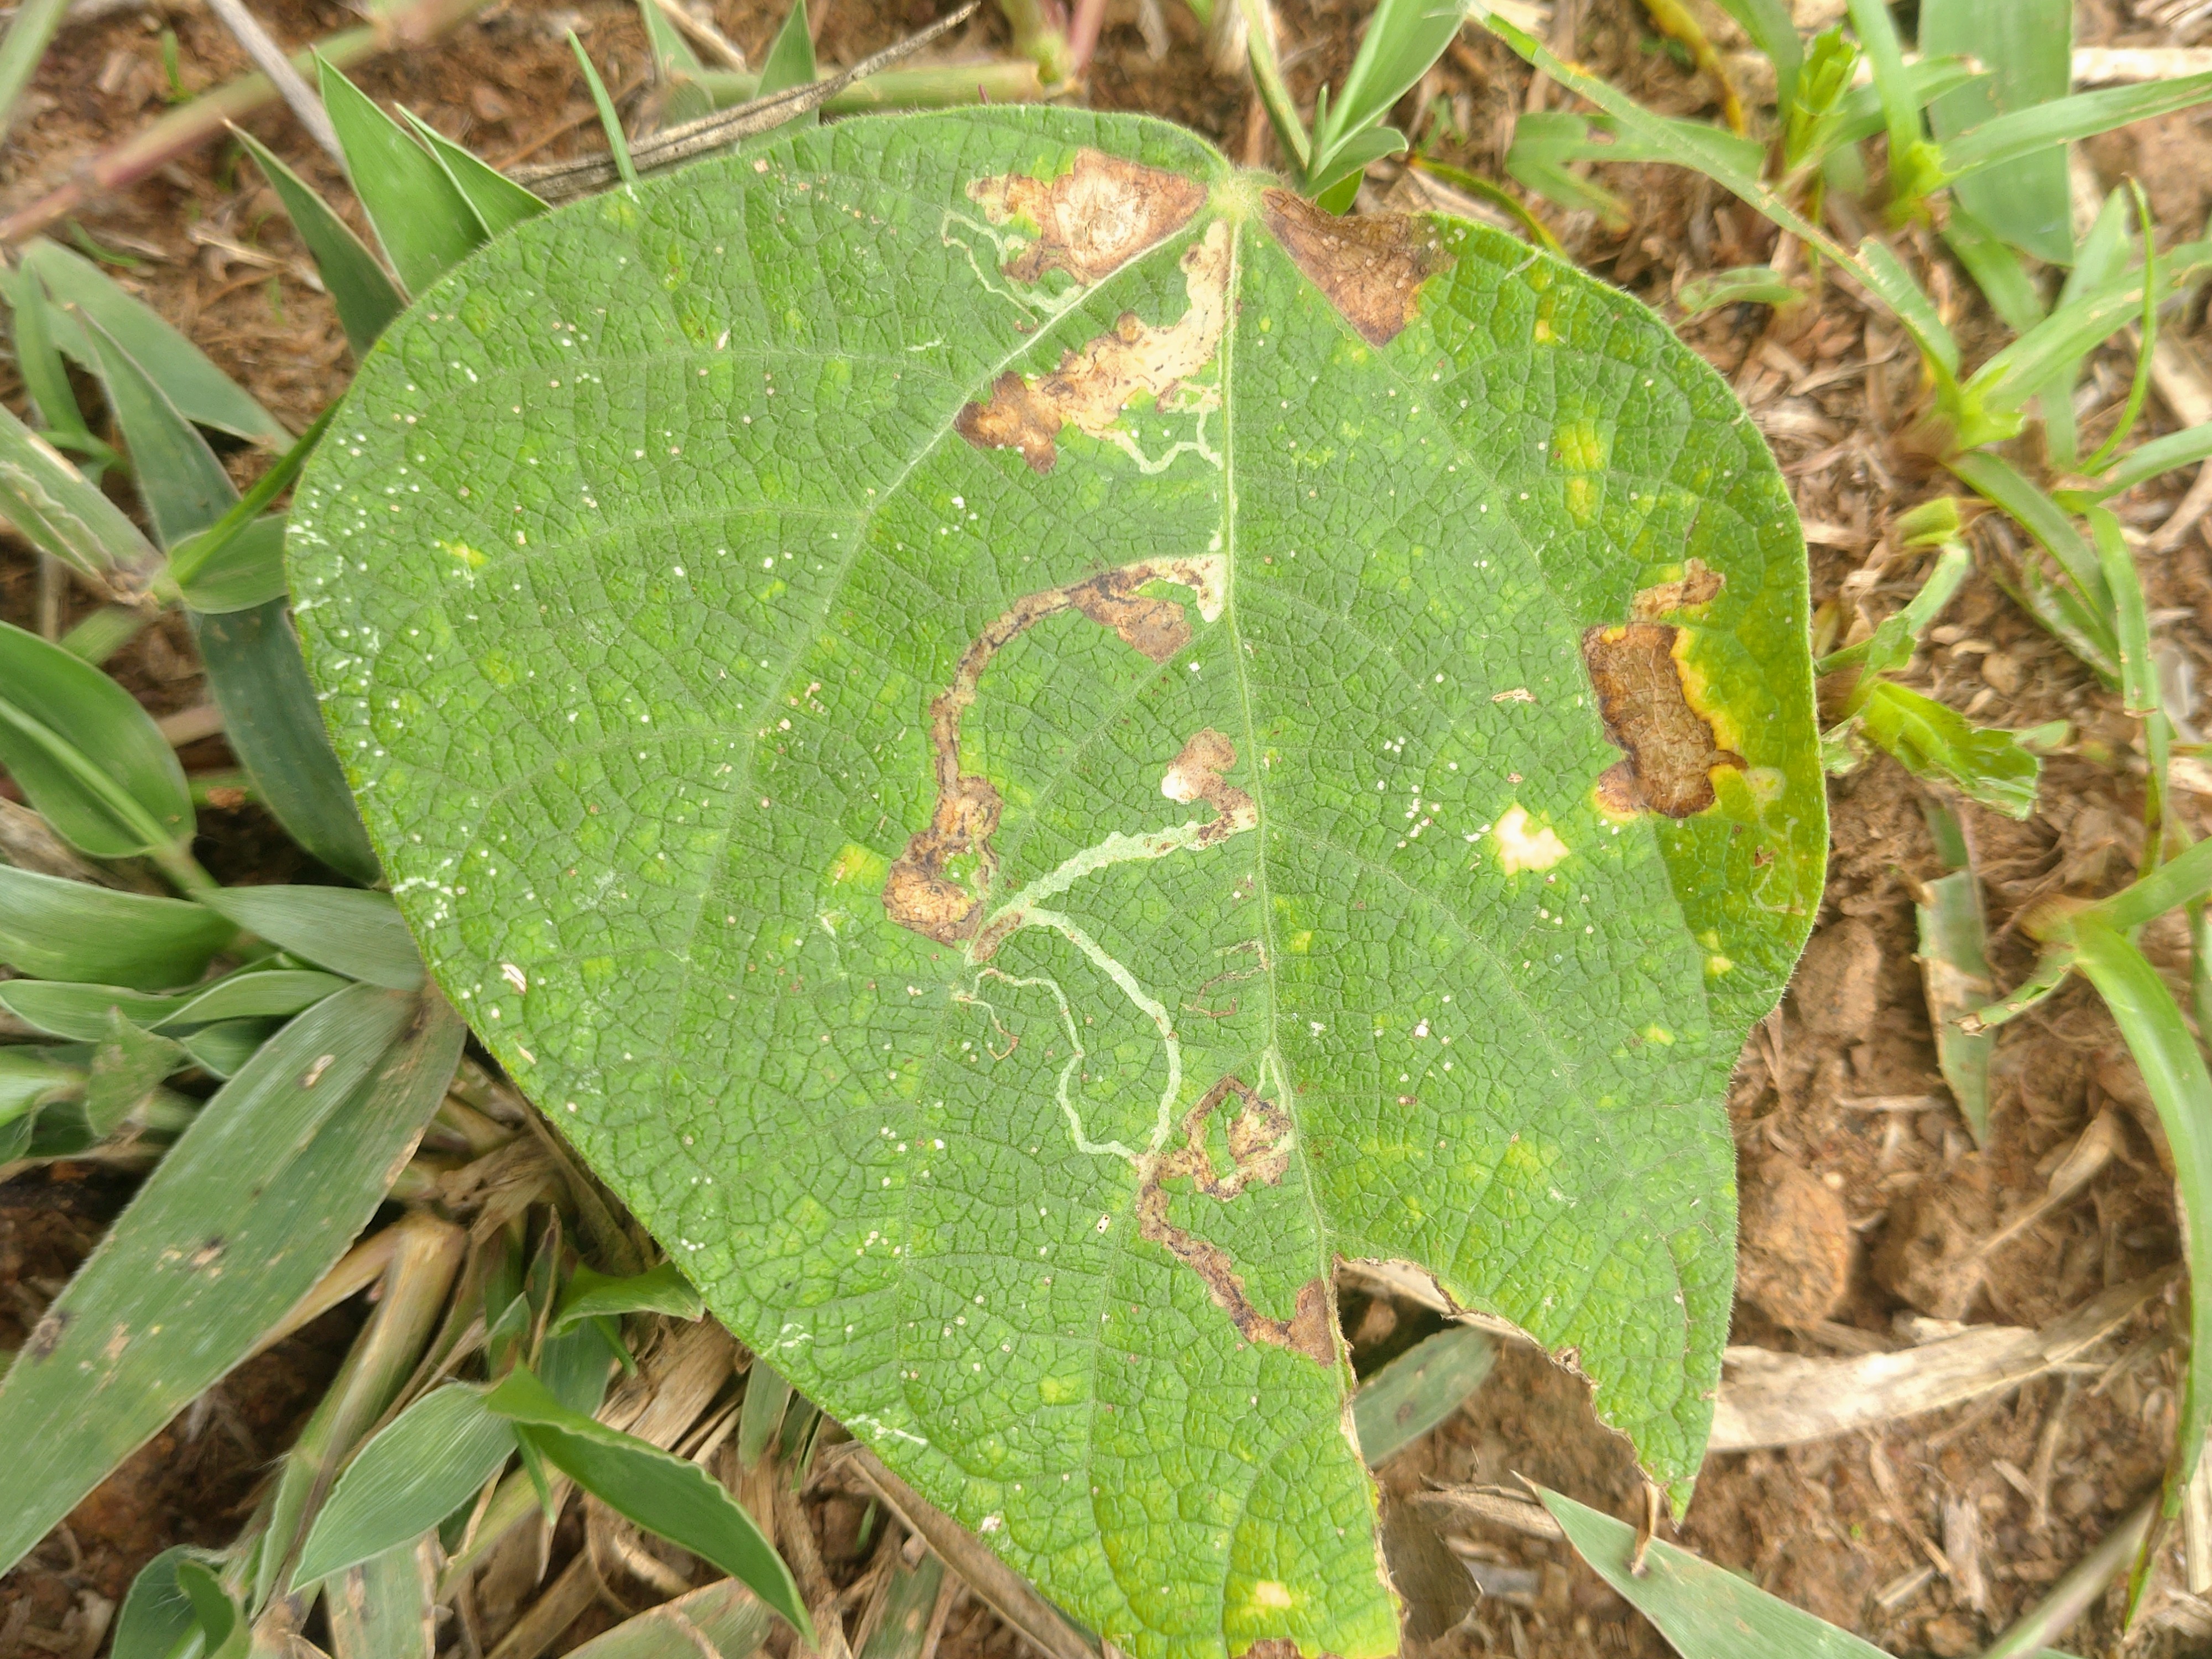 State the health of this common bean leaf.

anthracnose
